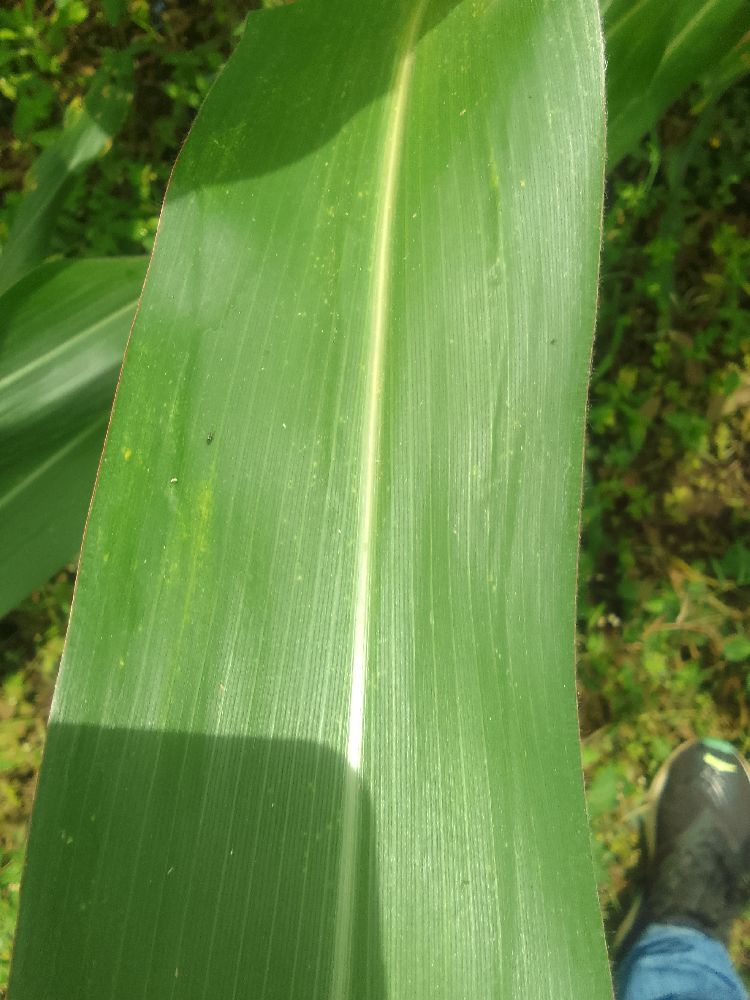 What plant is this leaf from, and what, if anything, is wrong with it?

maize, healthy
